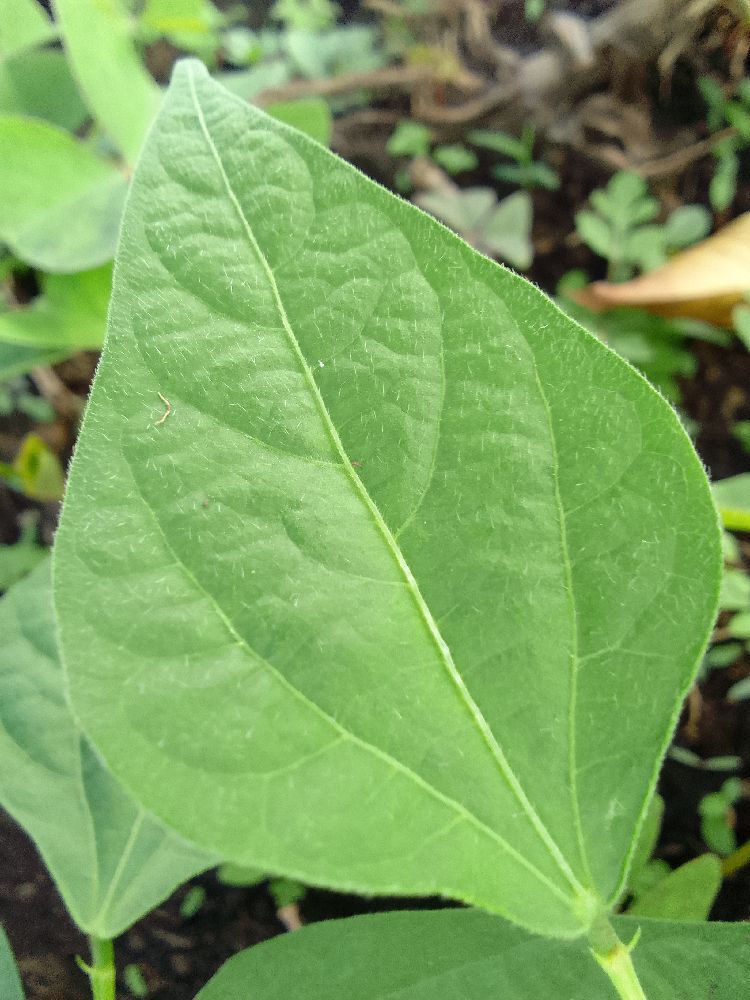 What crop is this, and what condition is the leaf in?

common bean, healthy
